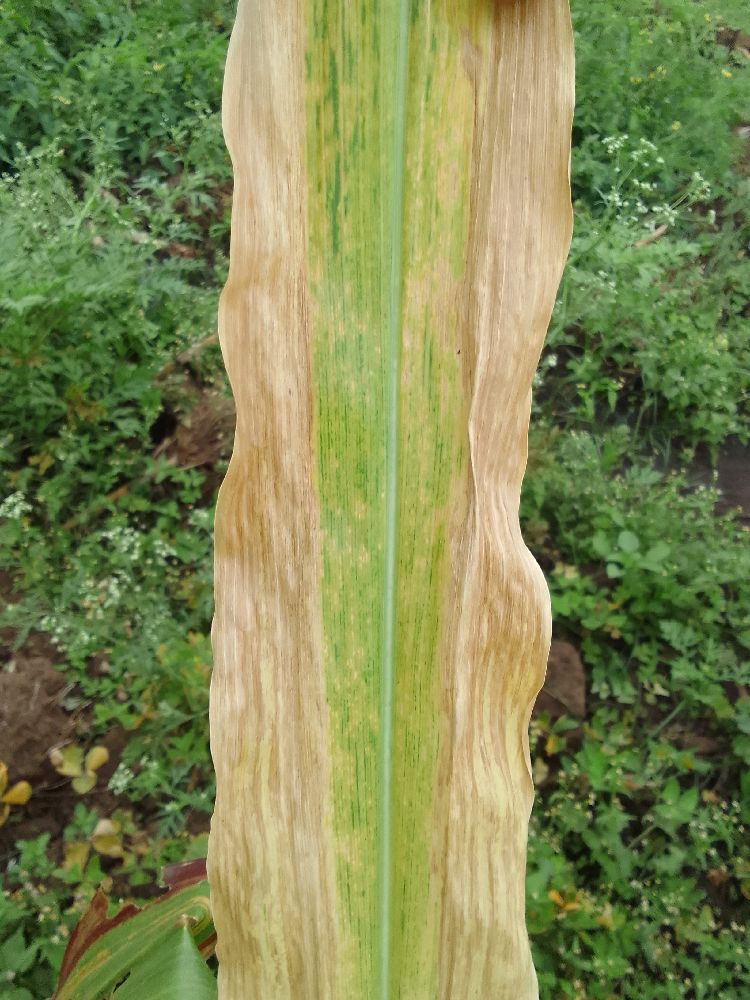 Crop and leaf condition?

maize, maize lethal necrosis
